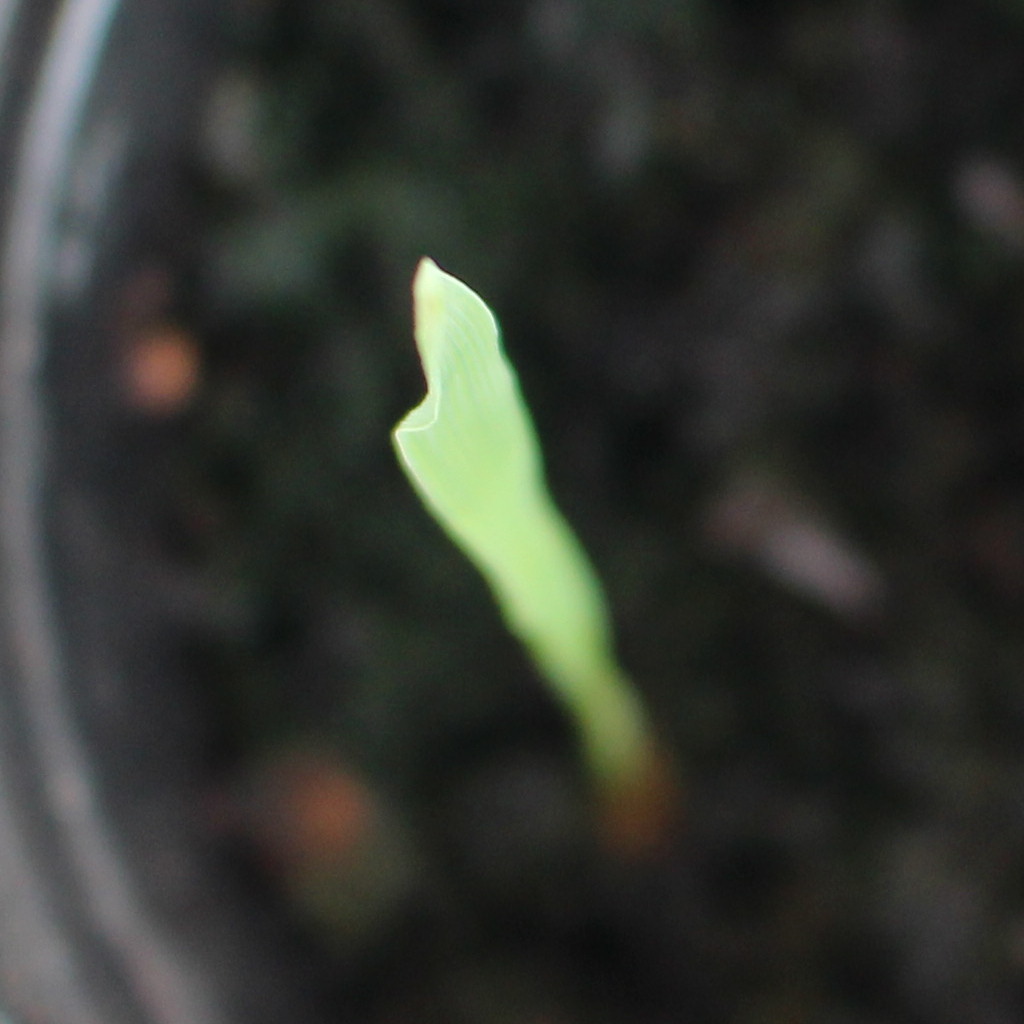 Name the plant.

Avena sterilis
